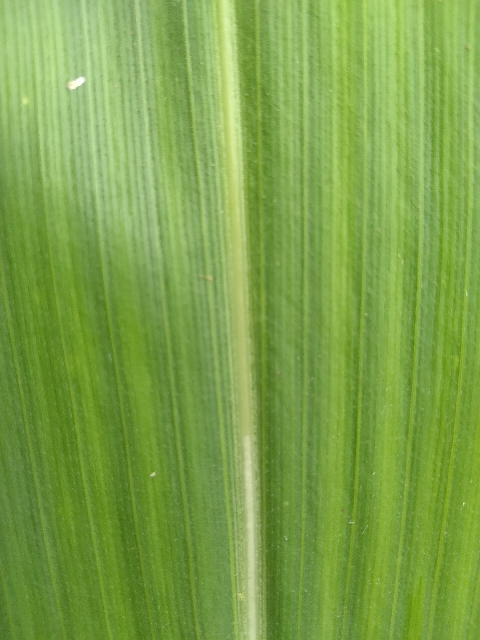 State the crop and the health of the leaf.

maize, healthy
